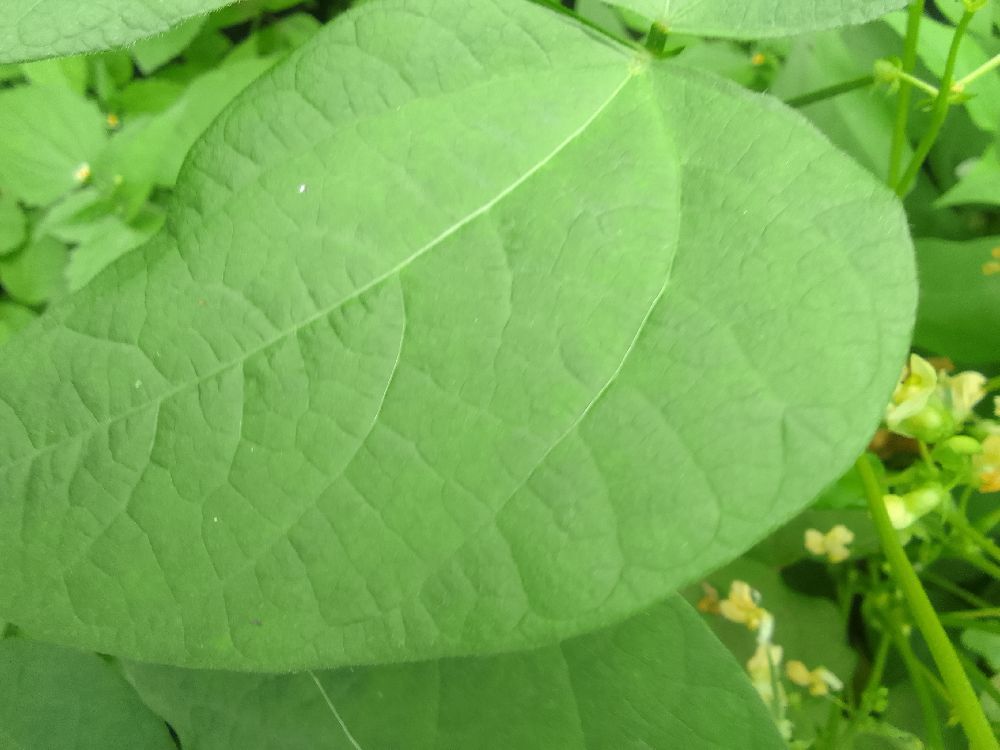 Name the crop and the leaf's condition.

common bean, healthy
